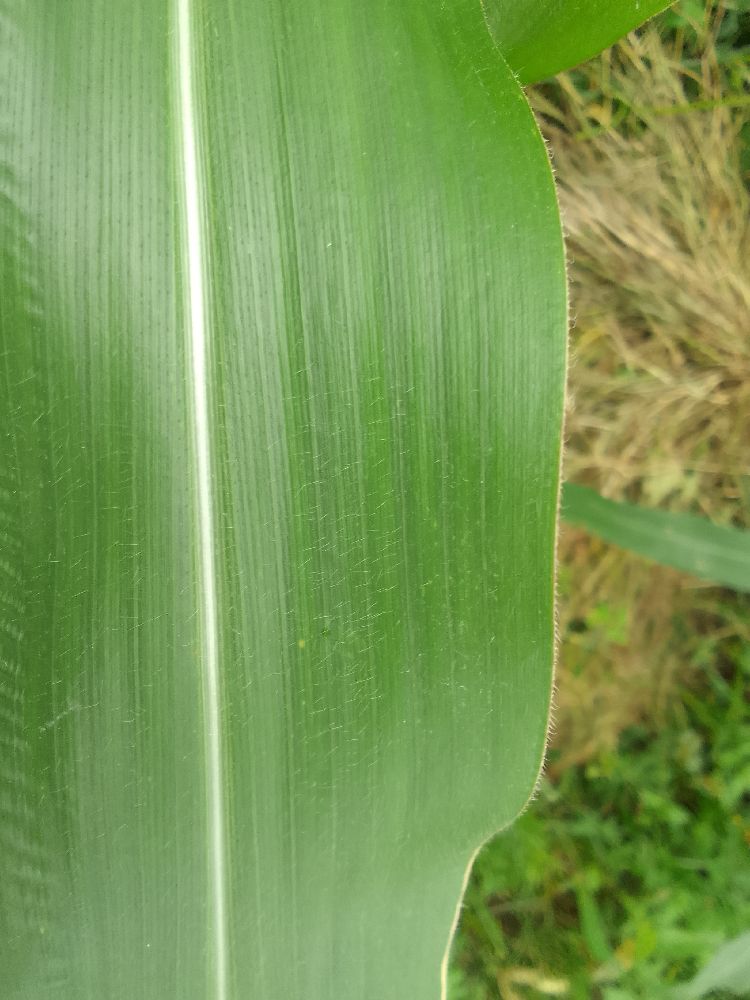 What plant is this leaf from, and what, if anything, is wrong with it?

maize, healthy
